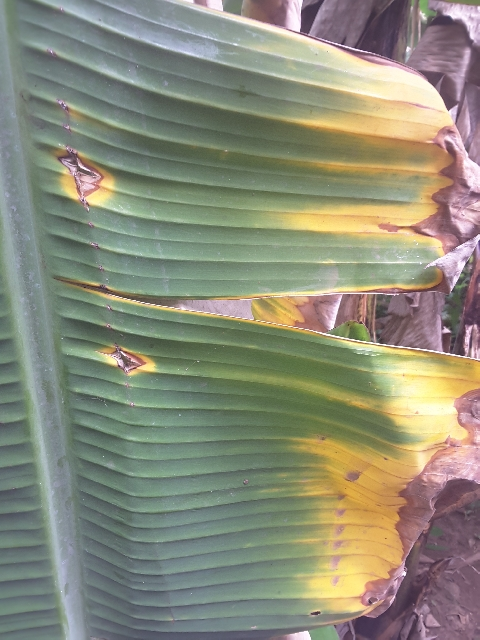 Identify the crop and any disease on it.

banana, fusarium wilt race 1
